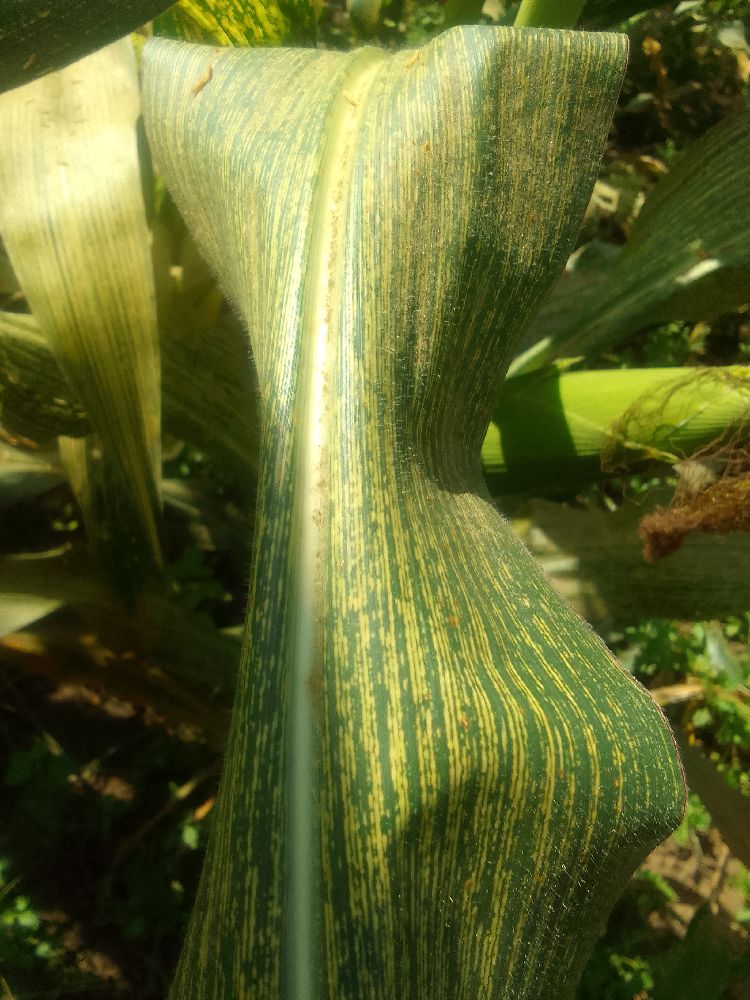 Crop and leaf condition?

maize, maize streak virus
